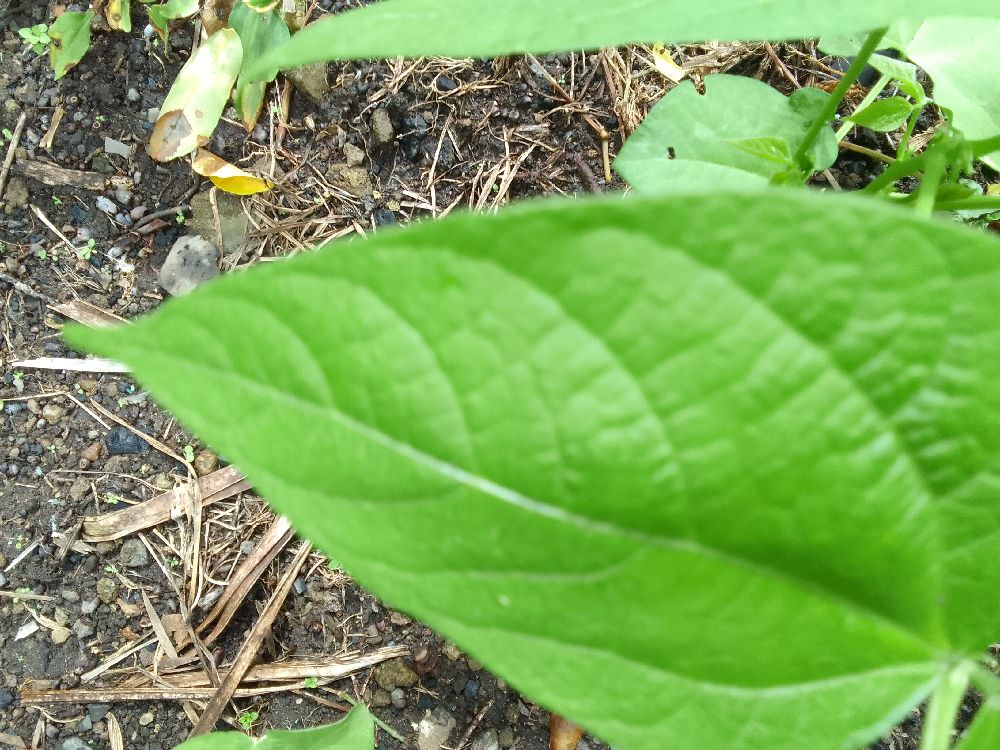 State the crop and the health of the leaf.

common bean, healthy
